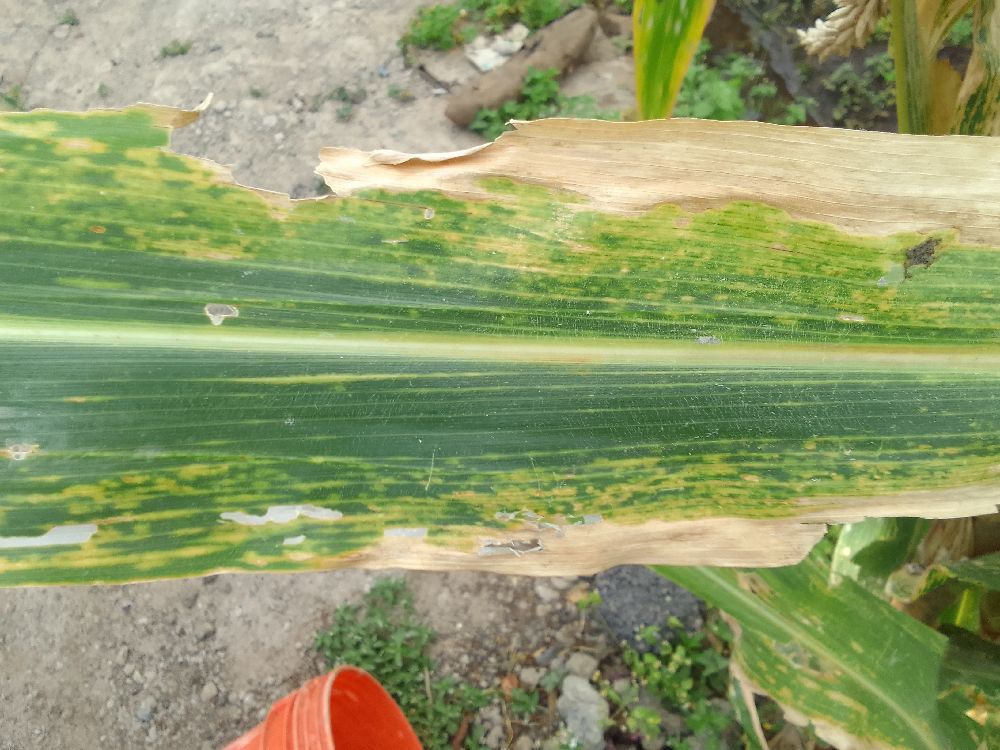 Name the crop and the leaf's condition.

maize, maize lethal necrosis
